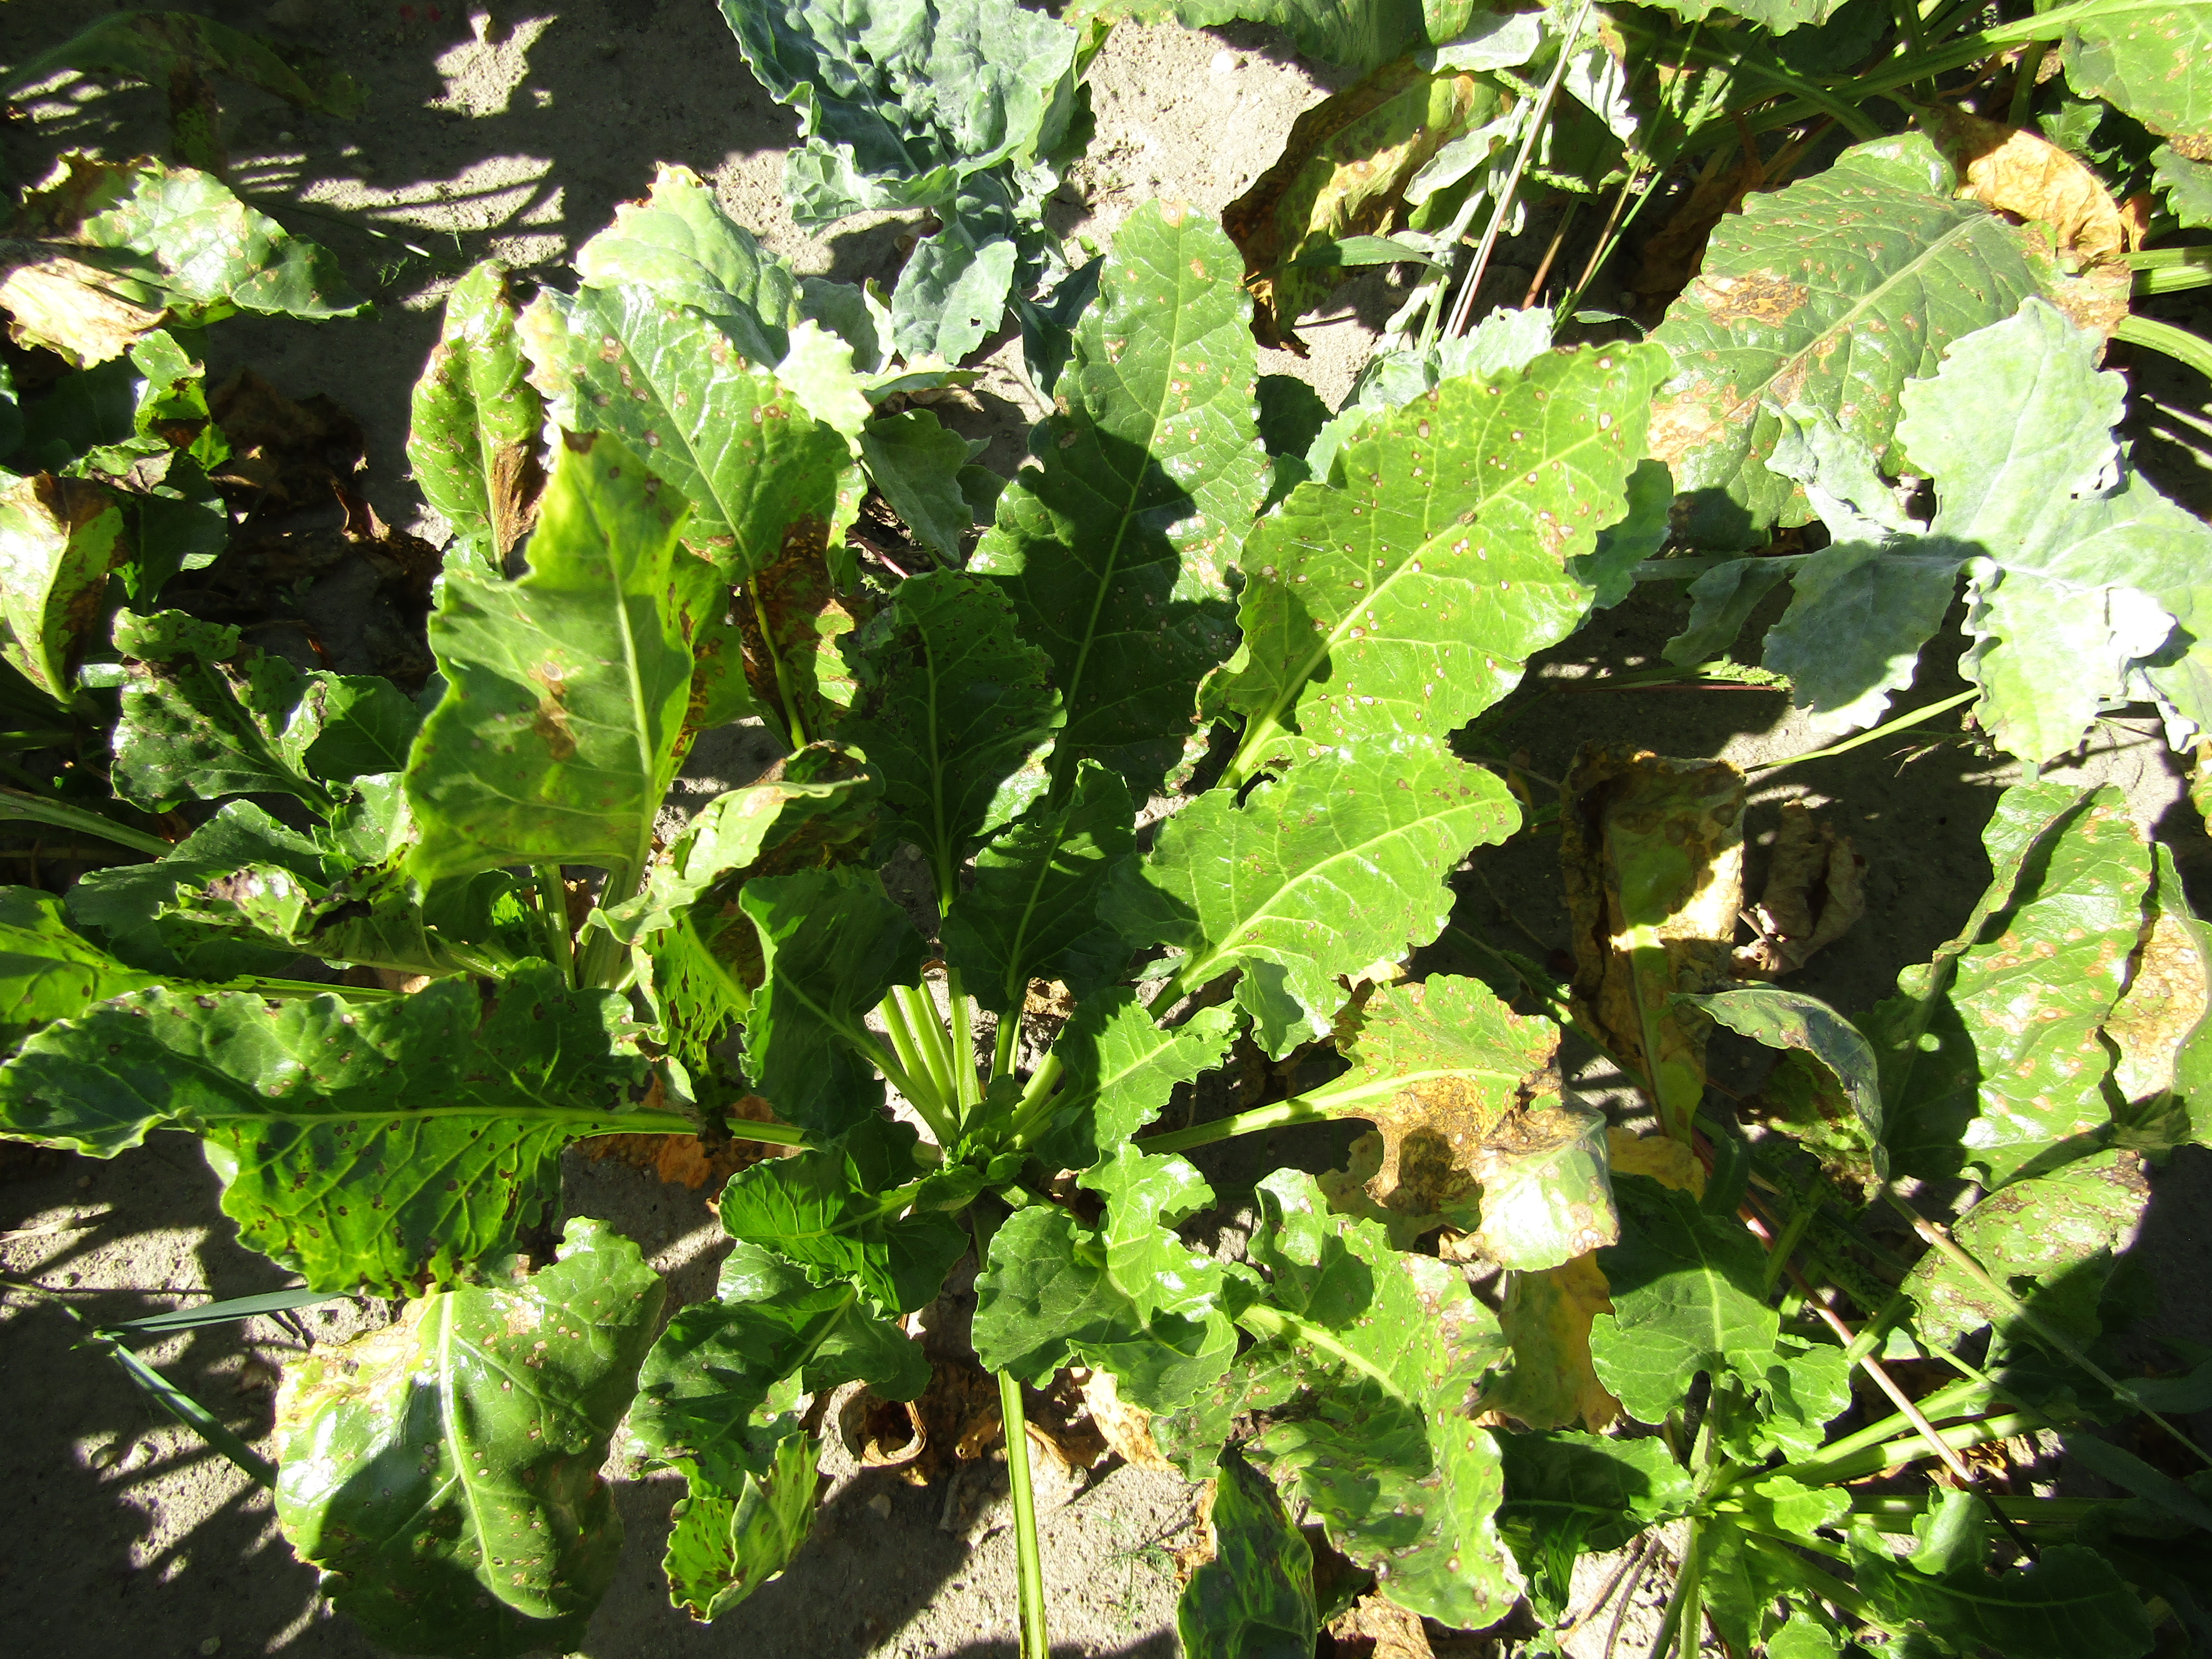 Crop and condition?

beet, cercospora
